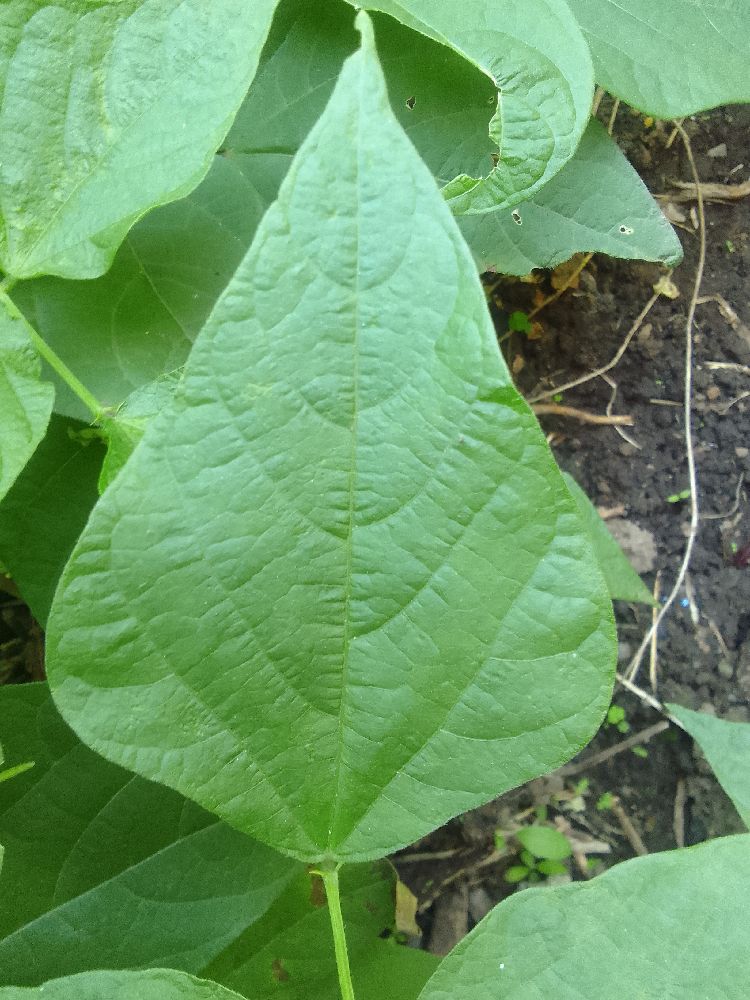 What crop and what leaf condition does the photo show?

common bean, healthy
